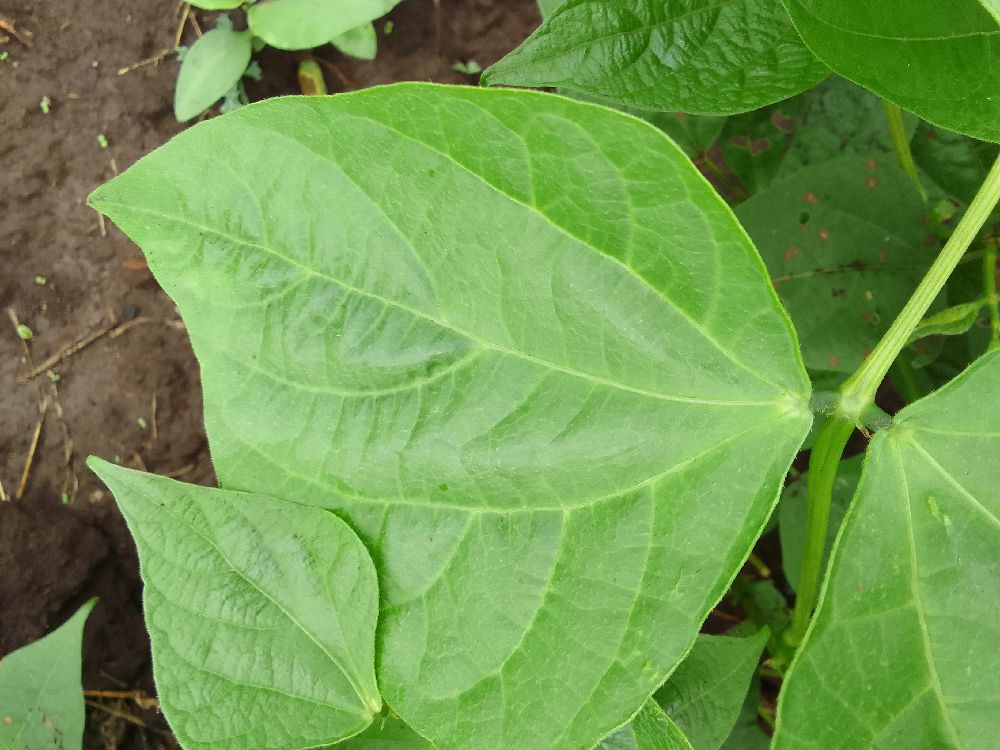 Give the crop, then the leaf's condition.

common bean, healthy
